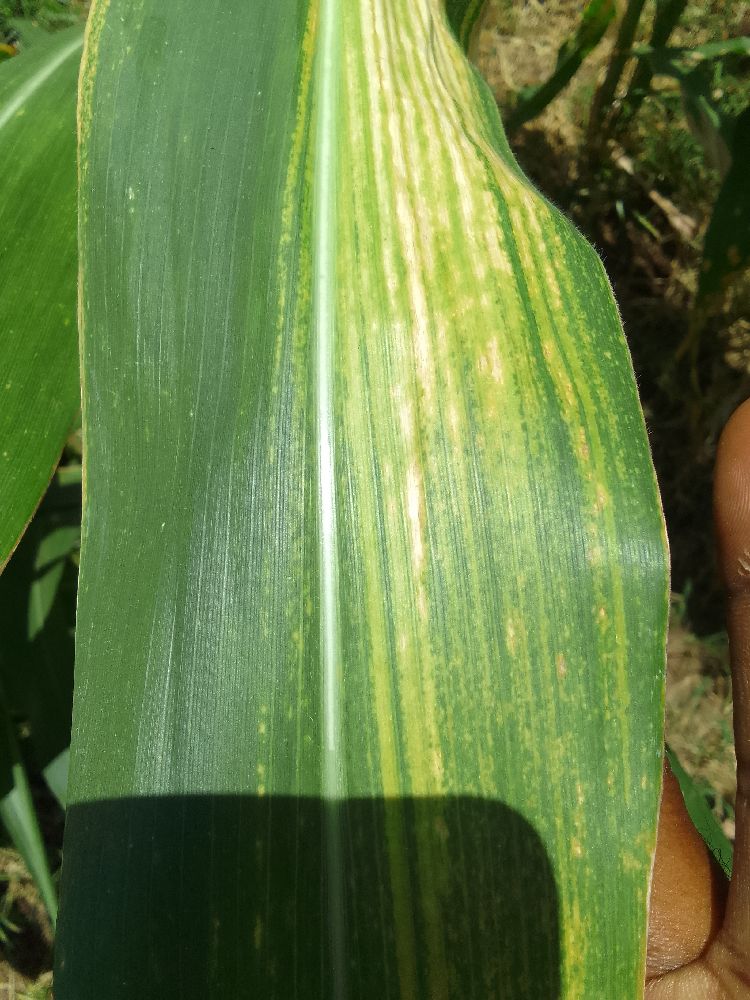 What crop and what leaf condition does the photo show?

maize, maize lethal necrosis
